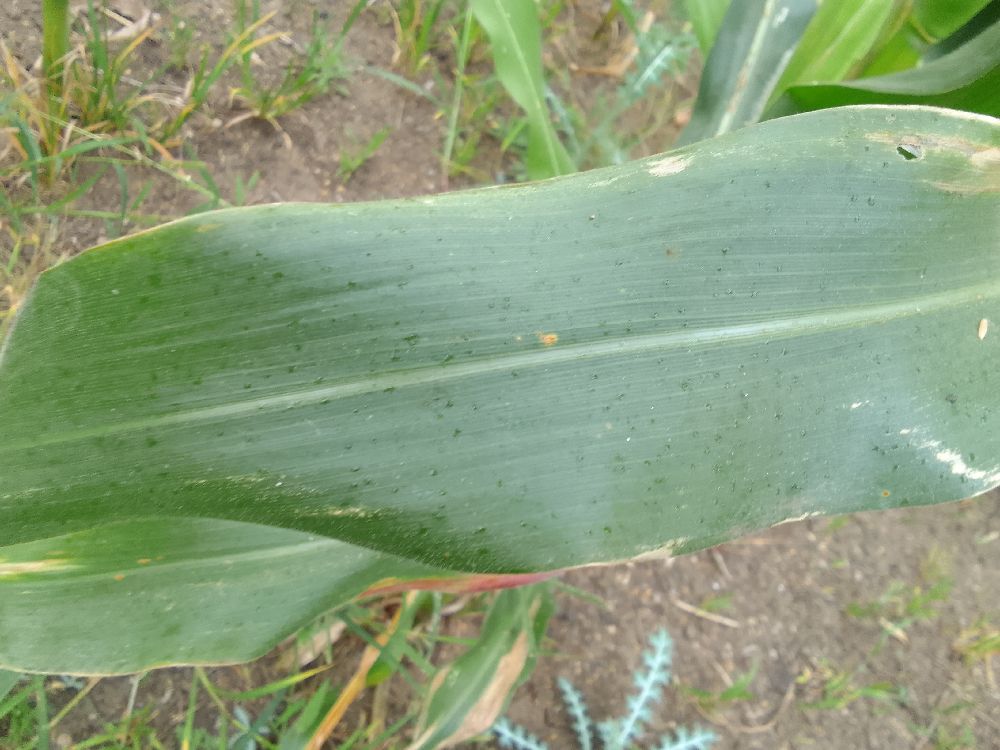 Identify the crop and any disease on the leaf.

maize, healthy
